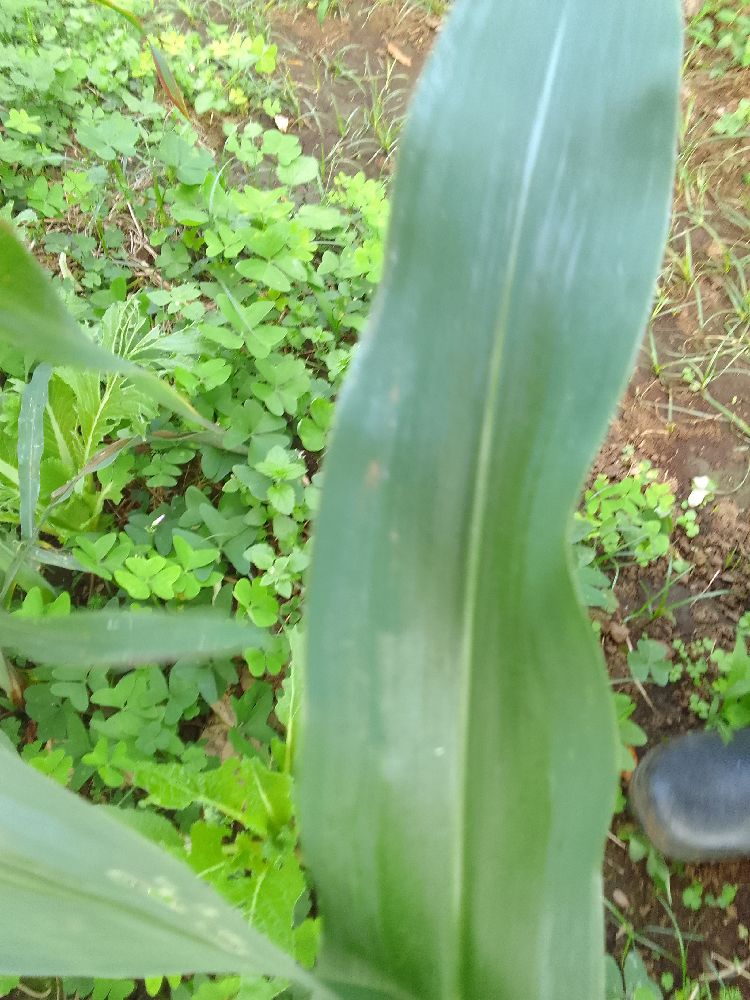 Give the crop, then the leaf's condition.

maize, healthy
